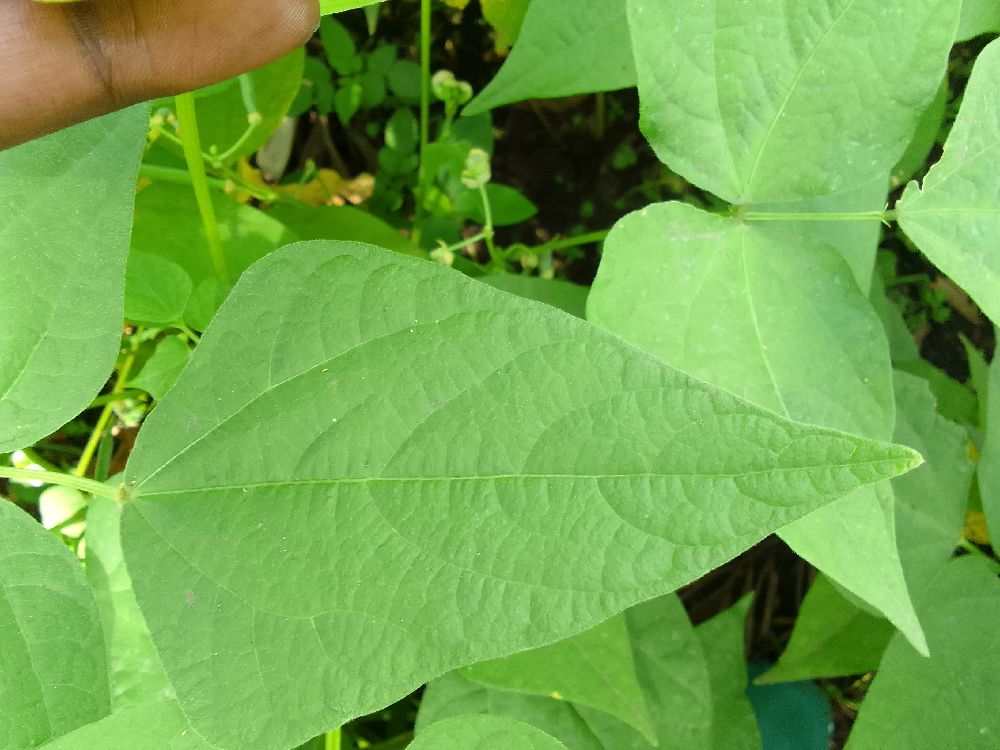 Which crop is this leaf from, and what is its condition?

common bean, healthy
